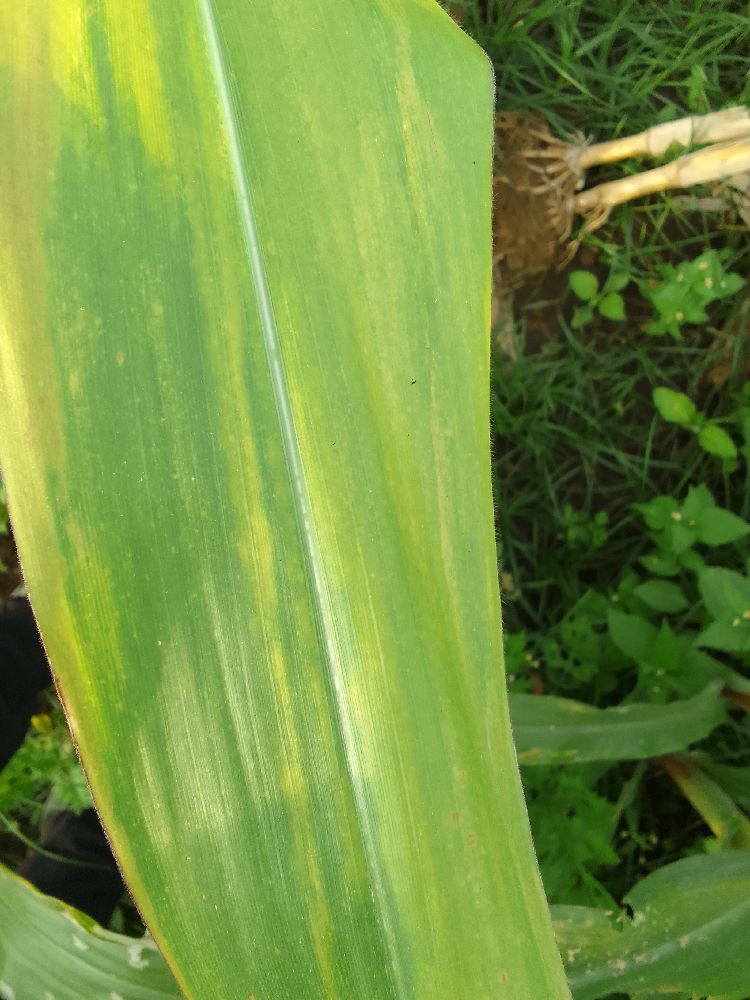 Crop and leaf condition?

maize, maize lethal necrosis
